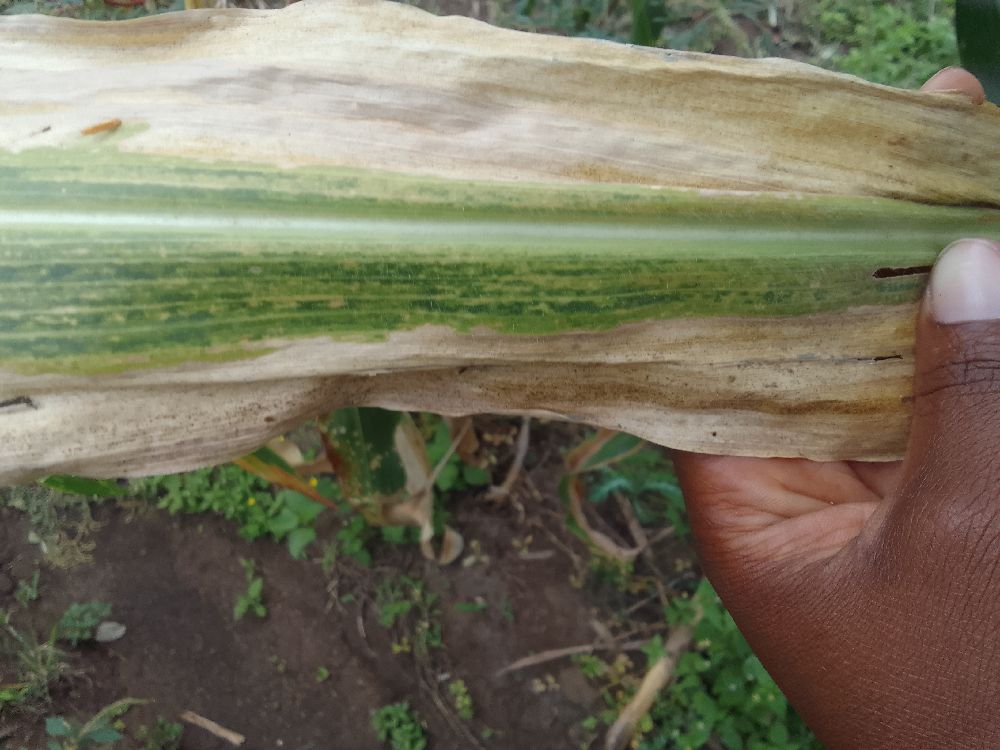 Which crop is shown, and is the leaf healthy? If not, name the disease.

maize, maize lethal necrosis
